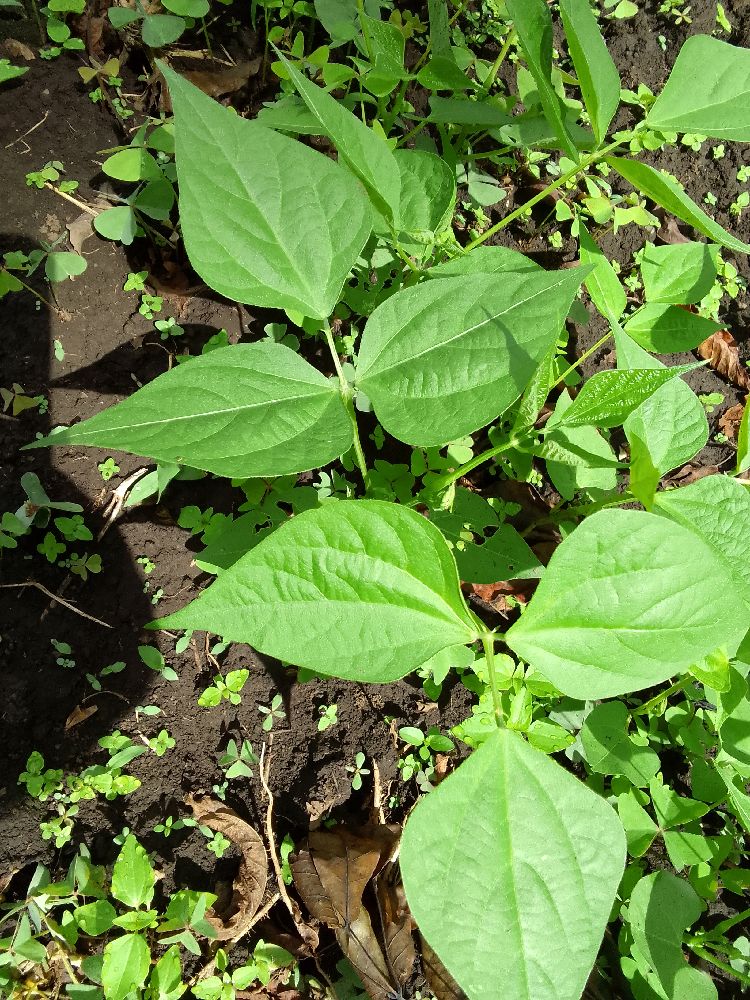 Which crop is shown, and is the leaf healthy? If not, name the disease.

common bean, healthy
